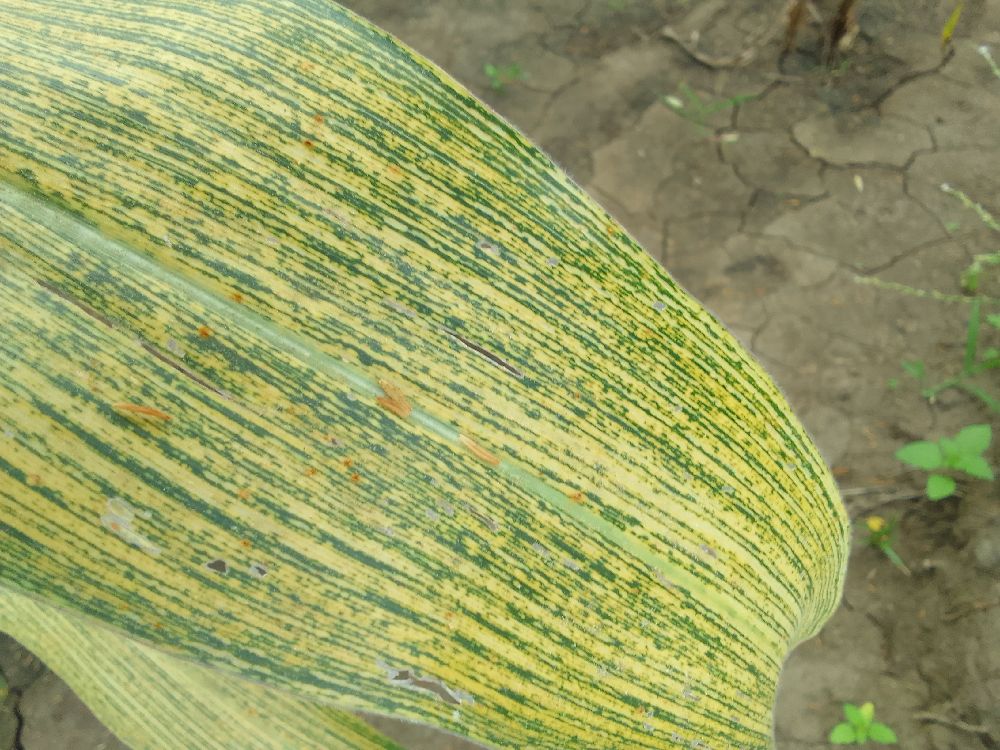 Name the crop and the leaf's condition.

maize, maize streak virus
